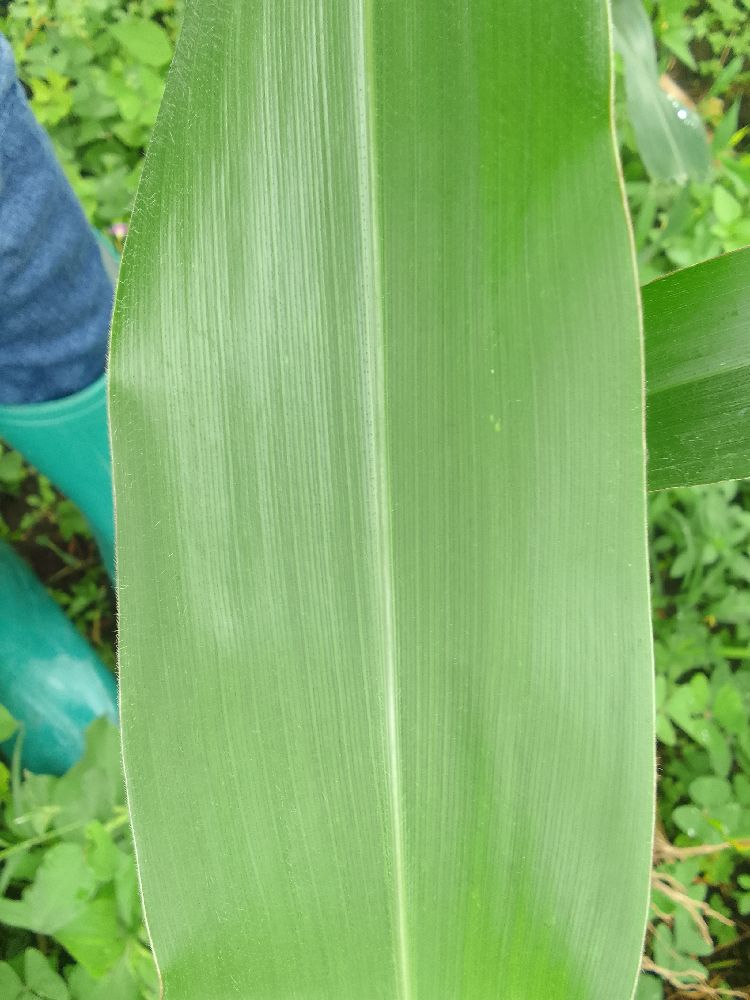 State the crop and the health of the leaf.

maize, healthy
